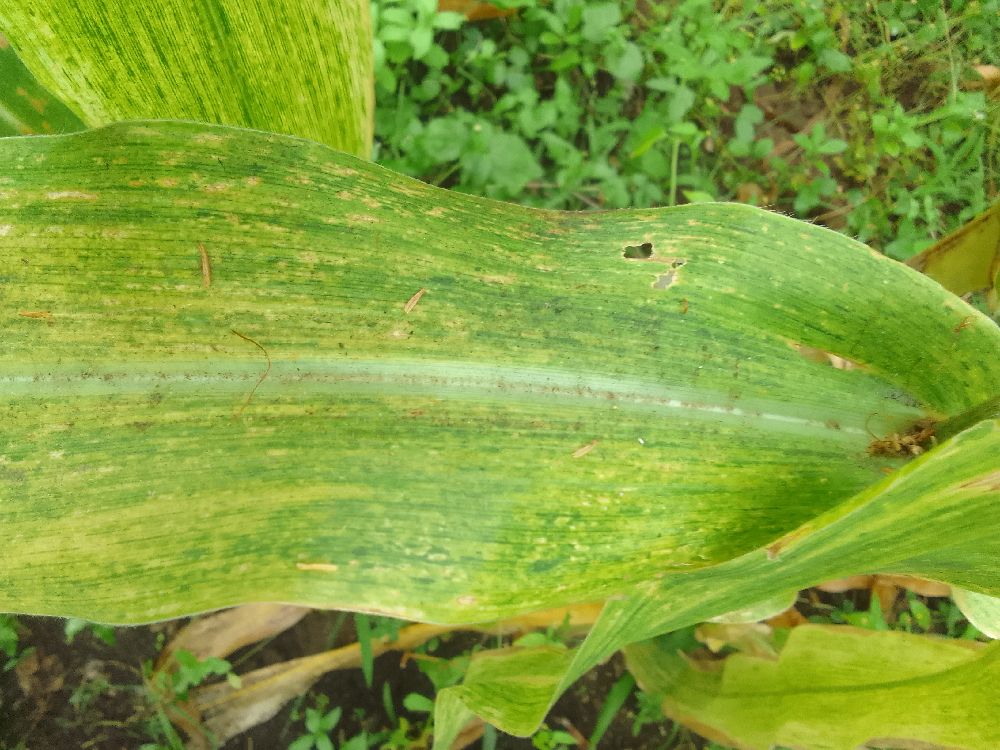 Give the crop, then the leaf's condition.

maize, maize lethal necrosis
